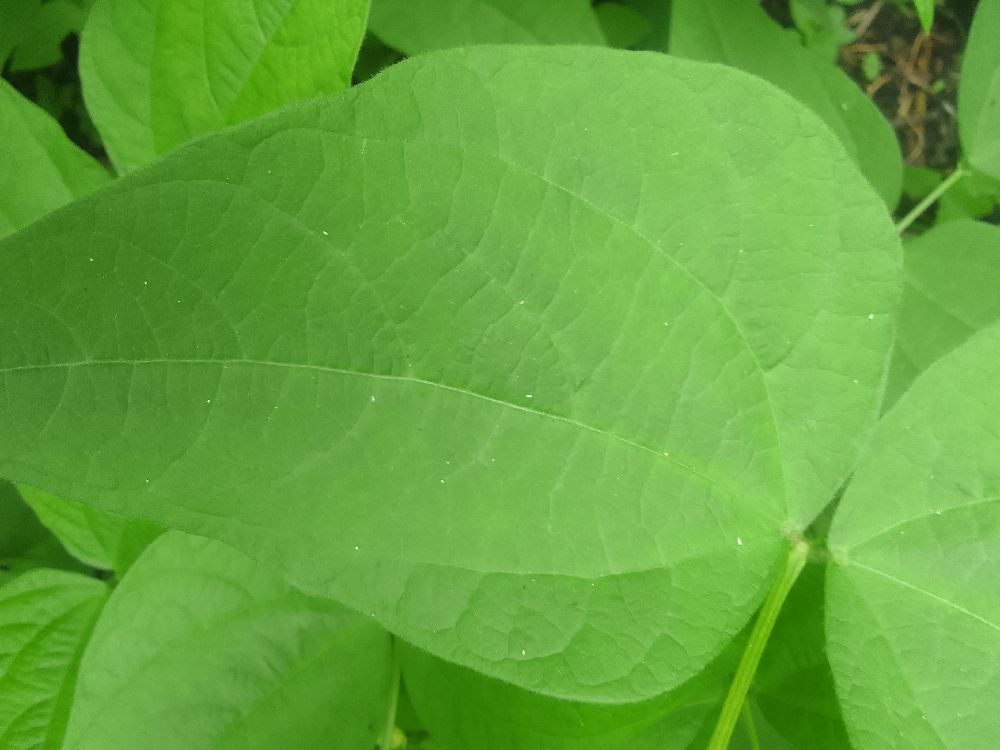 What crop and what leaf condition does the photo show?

common bean, healthy
